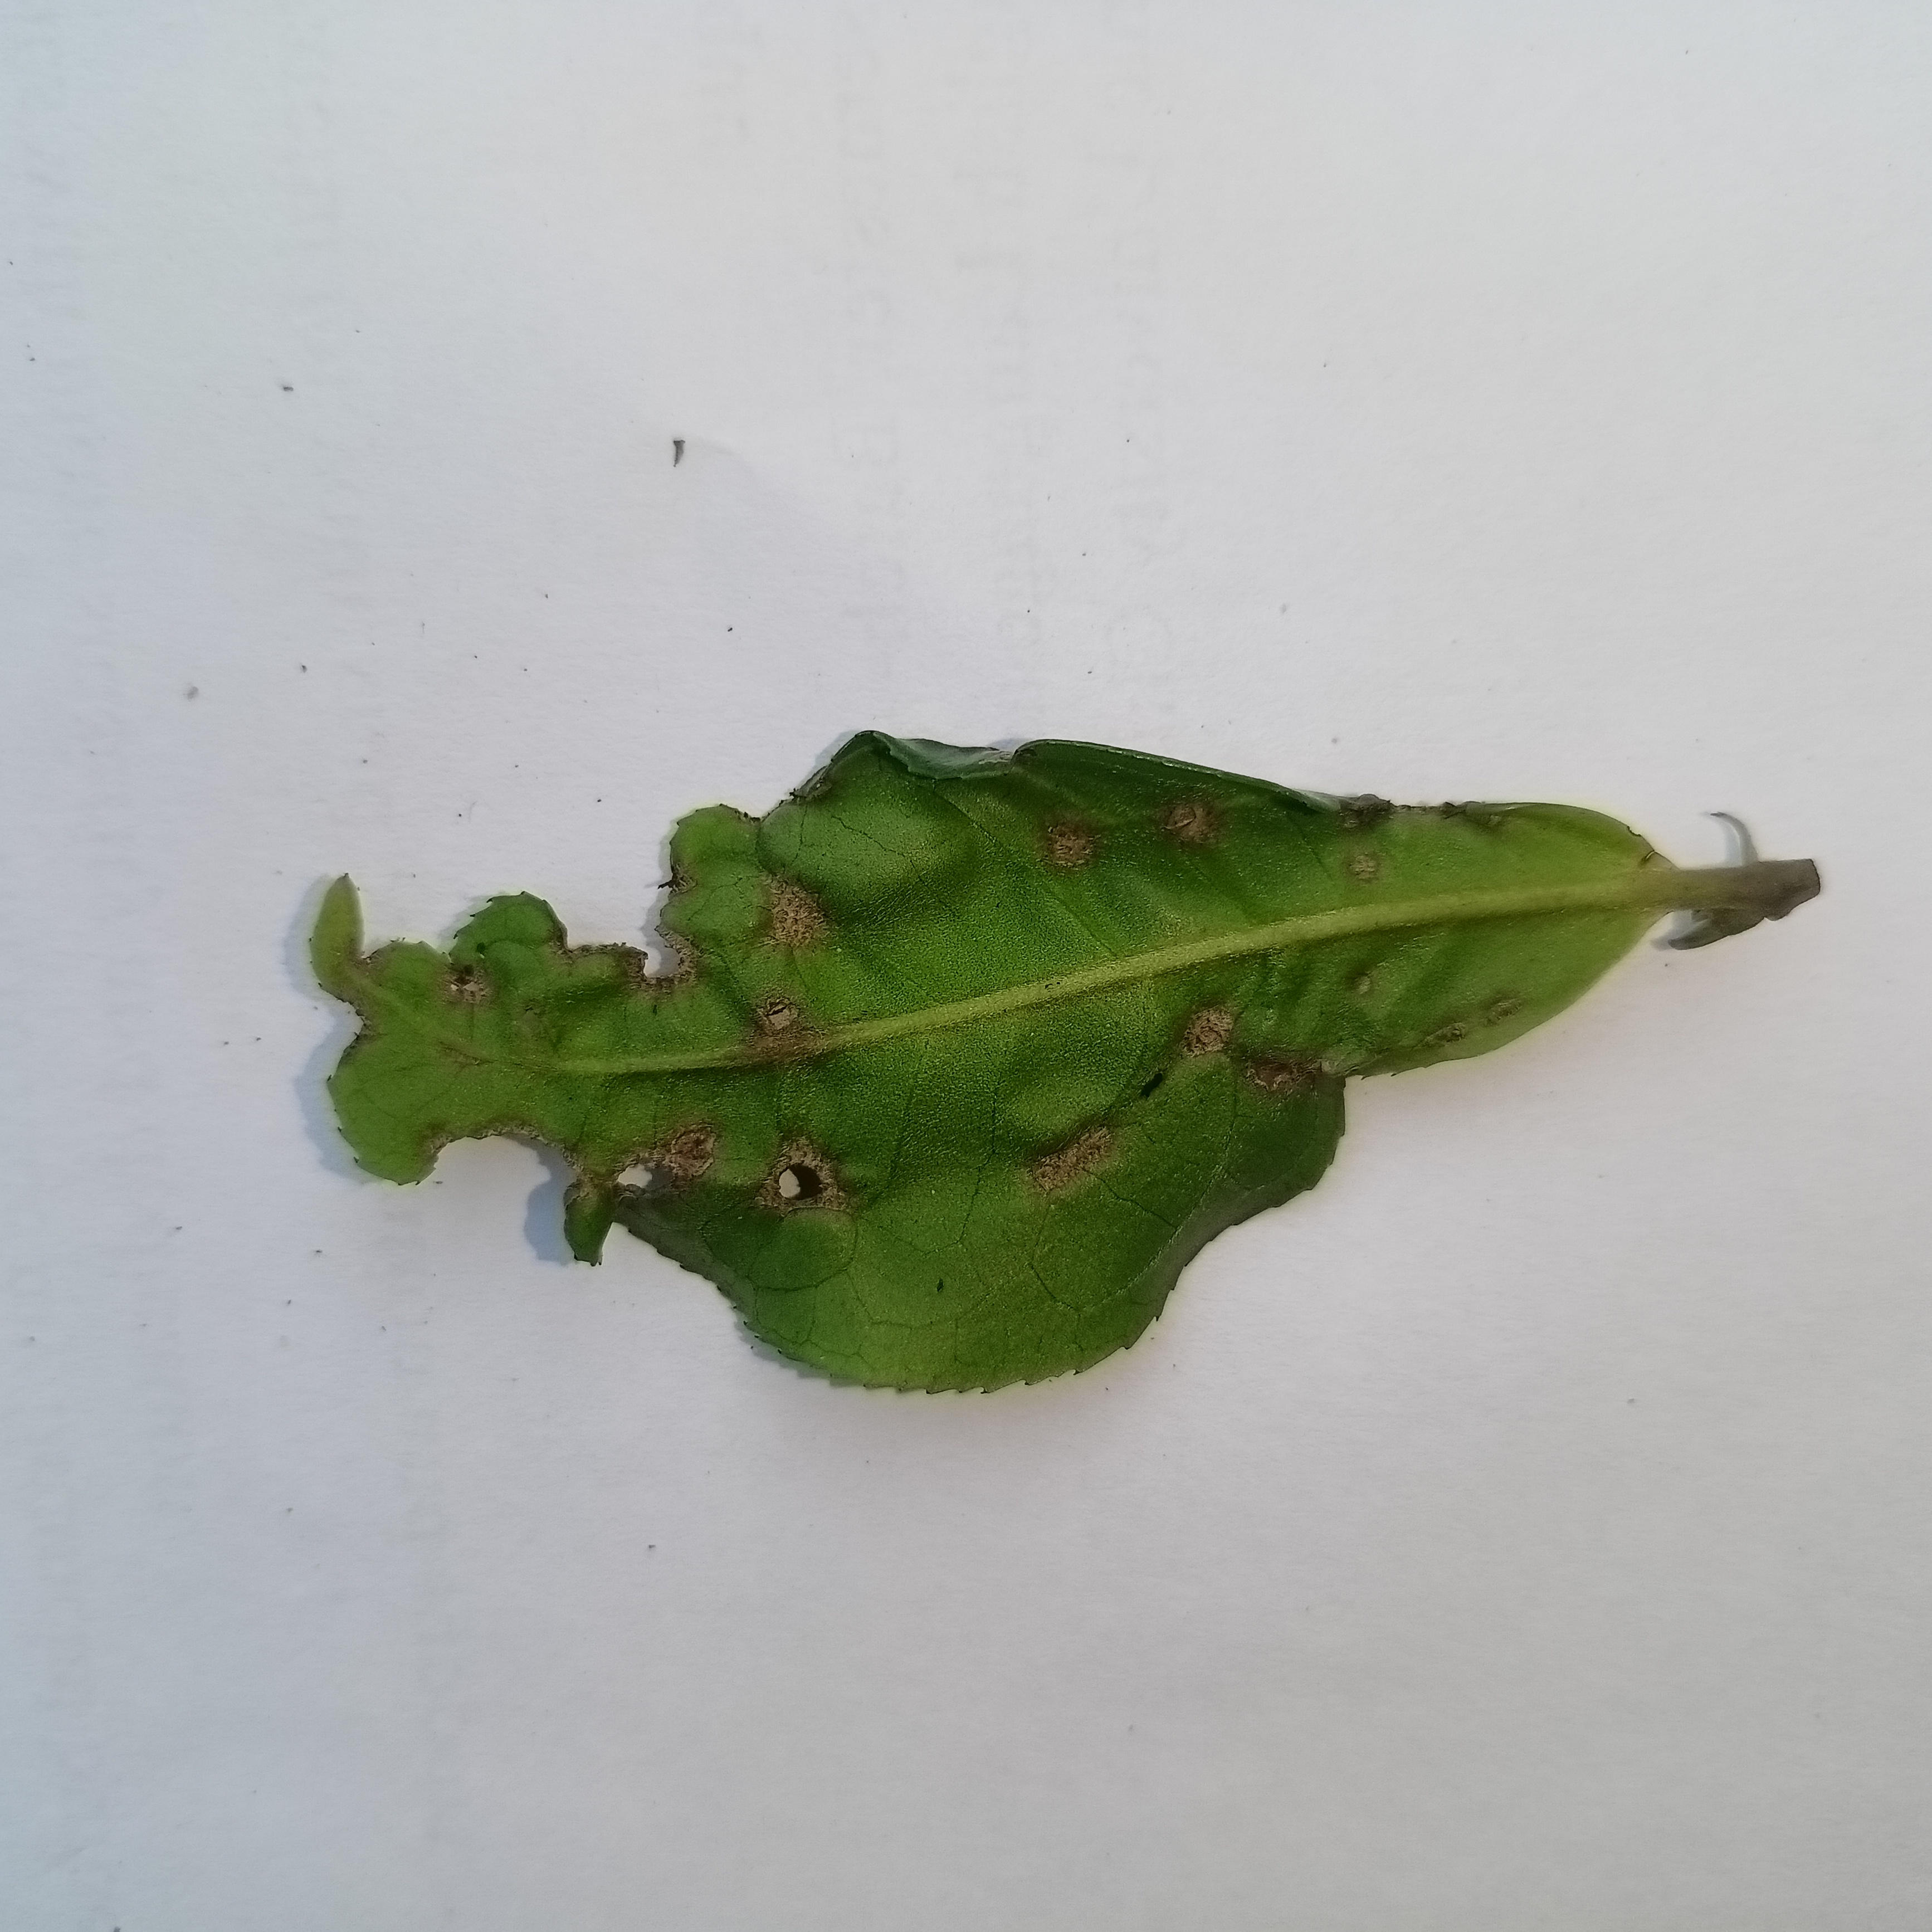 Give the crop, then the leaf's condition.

tea, helopeltis
